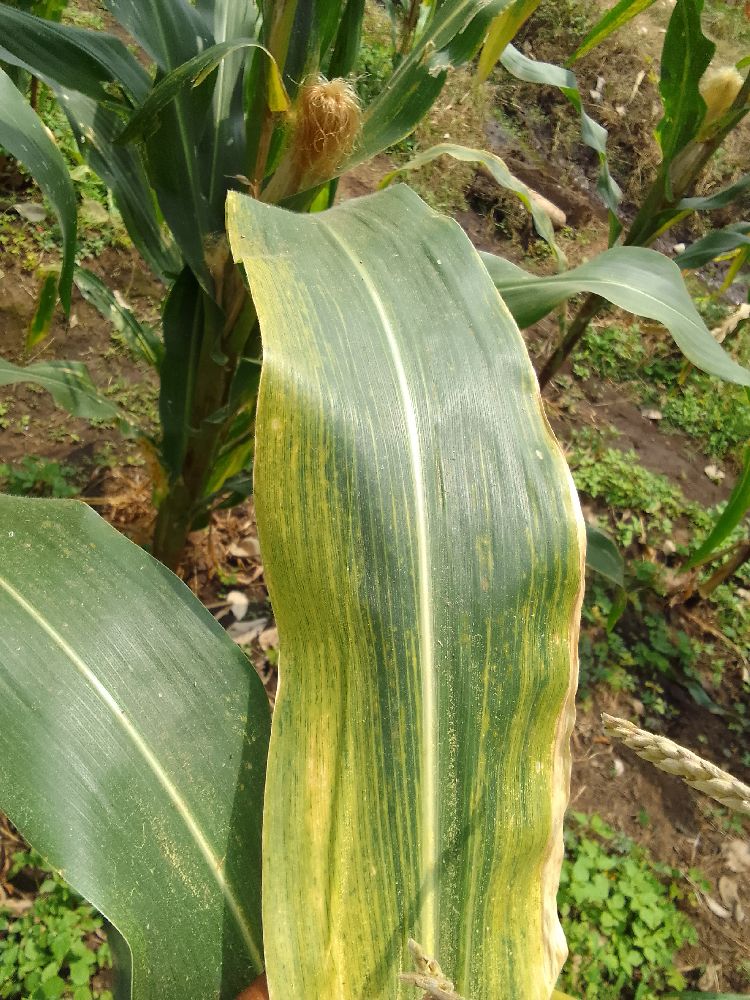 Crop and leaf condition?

maize, maize lethal necrosis
